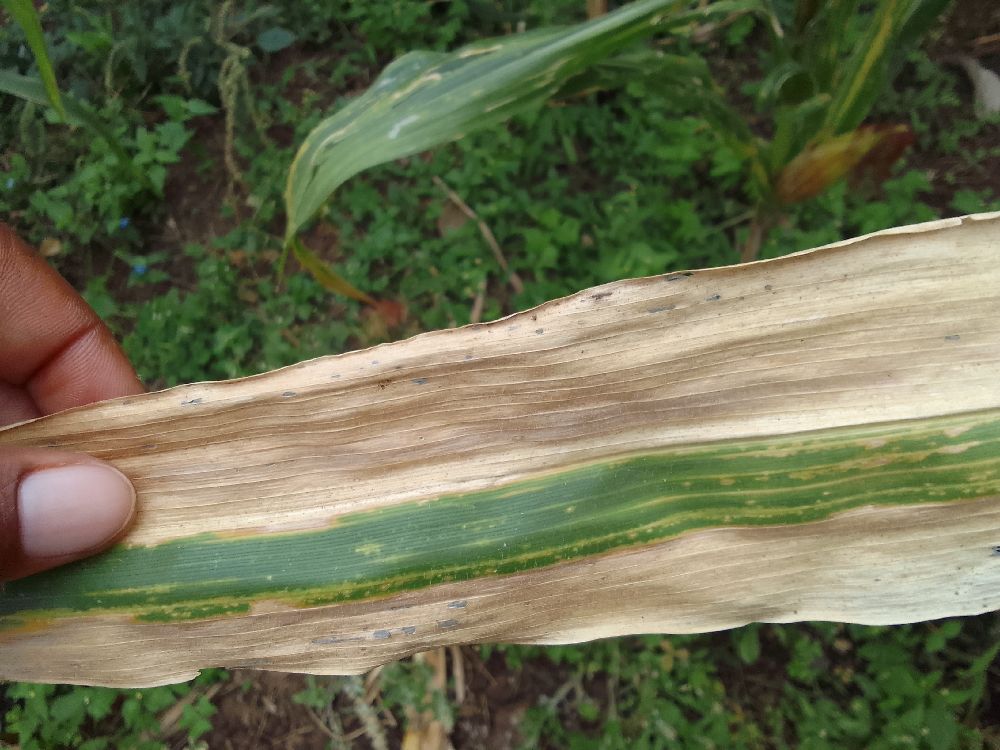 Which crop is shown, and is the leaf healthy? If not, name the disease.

maize, maize lethal necrosis
